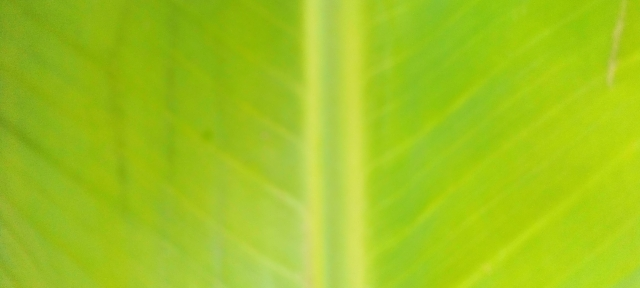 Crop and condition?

banana, healthy
